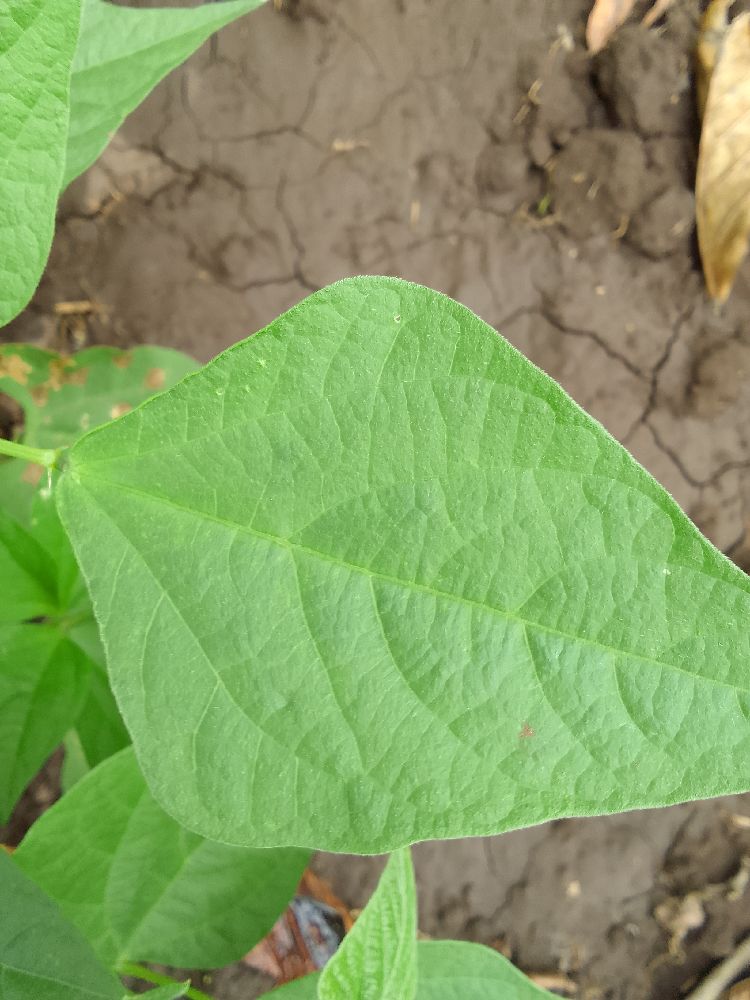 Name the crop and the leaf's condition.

common bean, healthy
